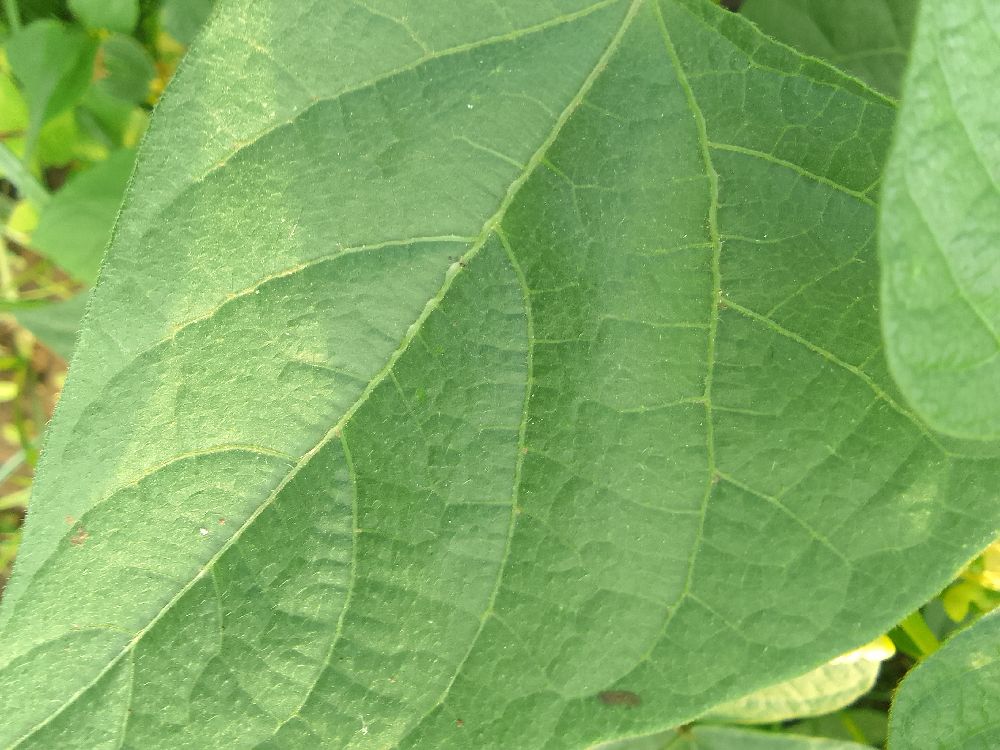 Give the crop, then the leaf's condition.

common bean, healthy
